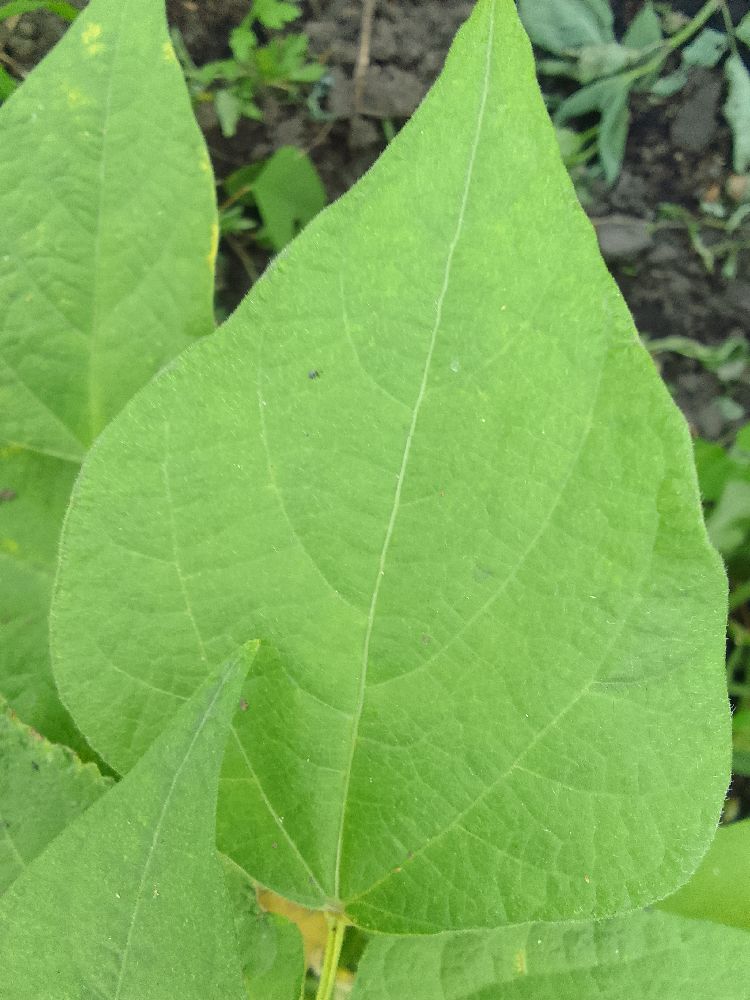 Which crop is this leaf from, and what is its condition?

common bean, healthy
